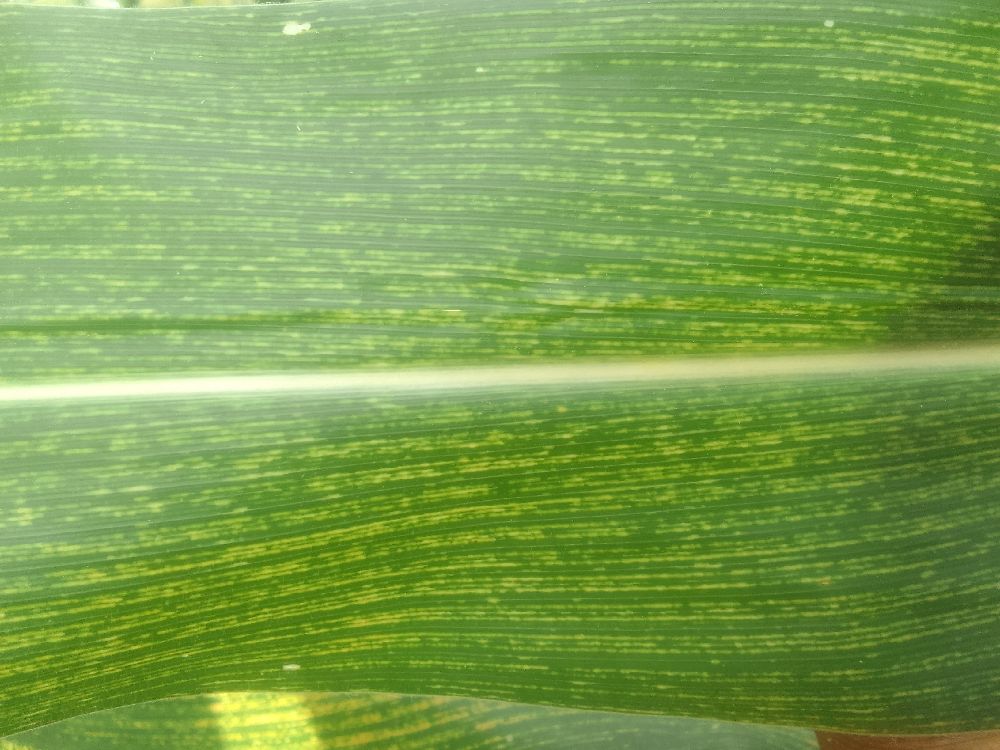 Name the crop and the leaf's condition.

maize, maize streak virus
